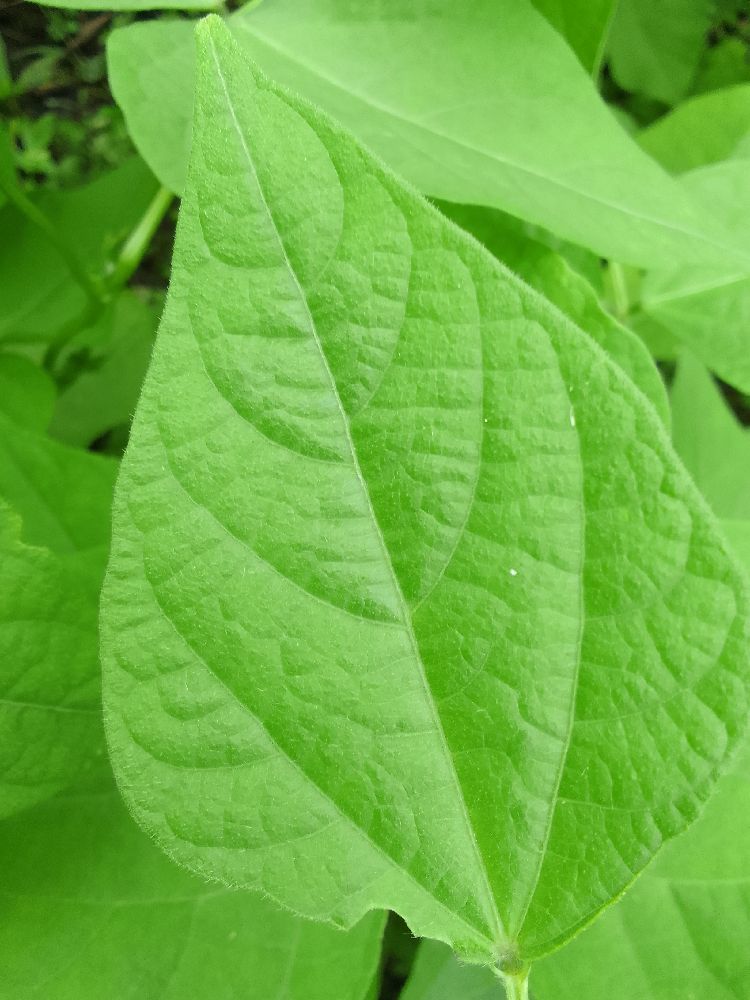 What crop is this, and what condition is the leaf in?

common bean, healthy
